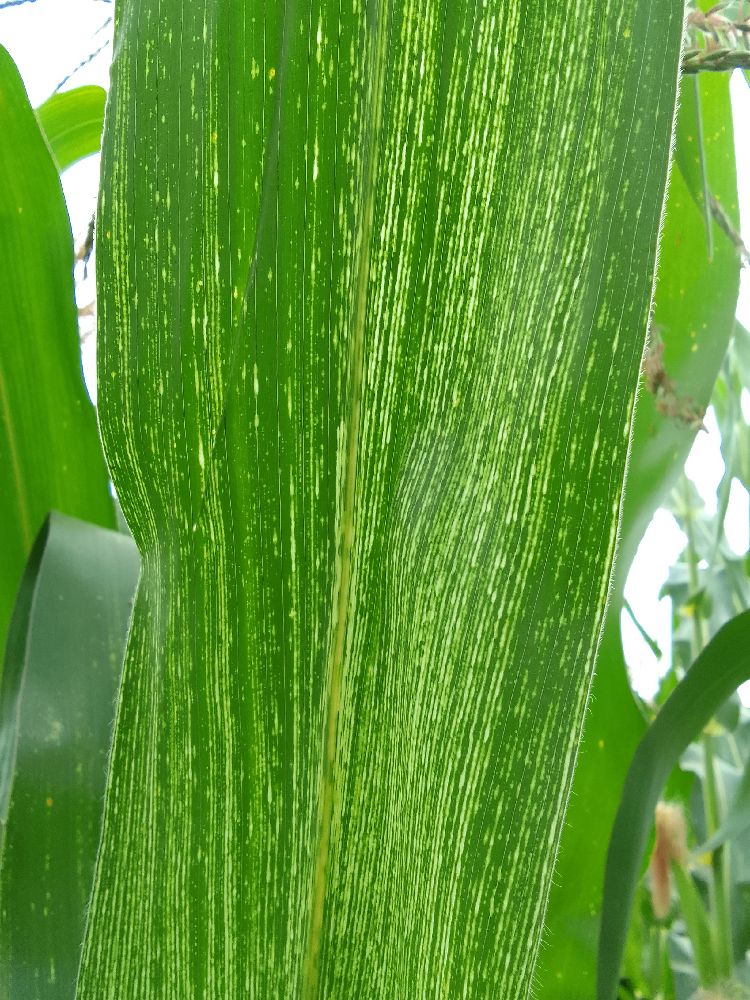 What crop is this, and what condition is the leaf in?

maize, maize streak virus
